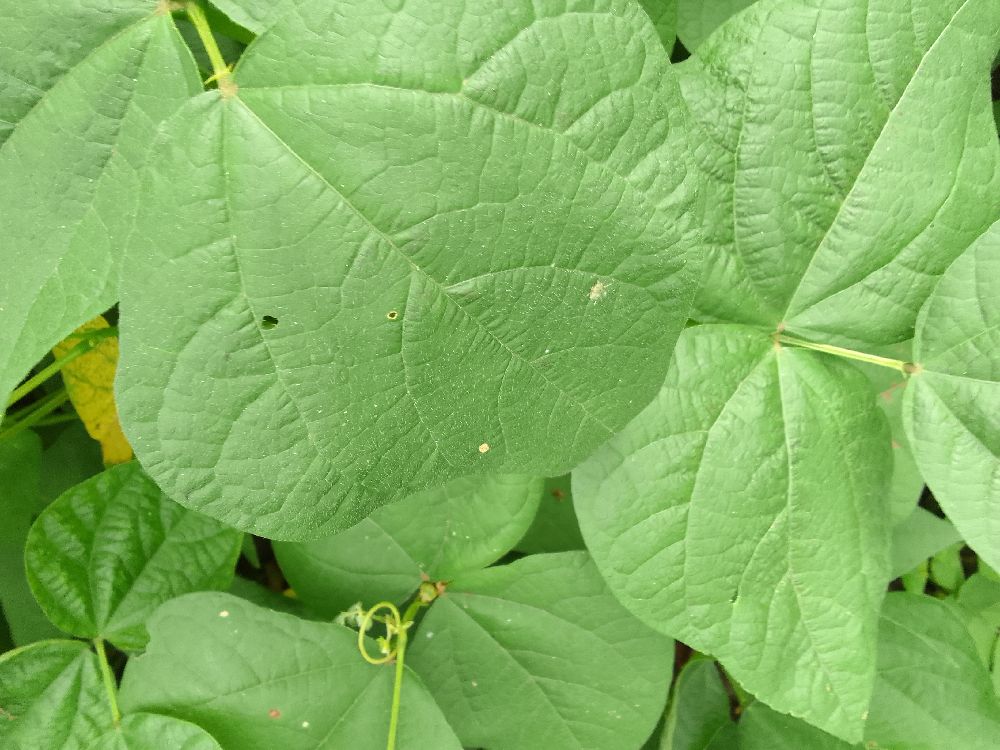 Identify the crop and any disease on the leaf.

common bean, healthy
